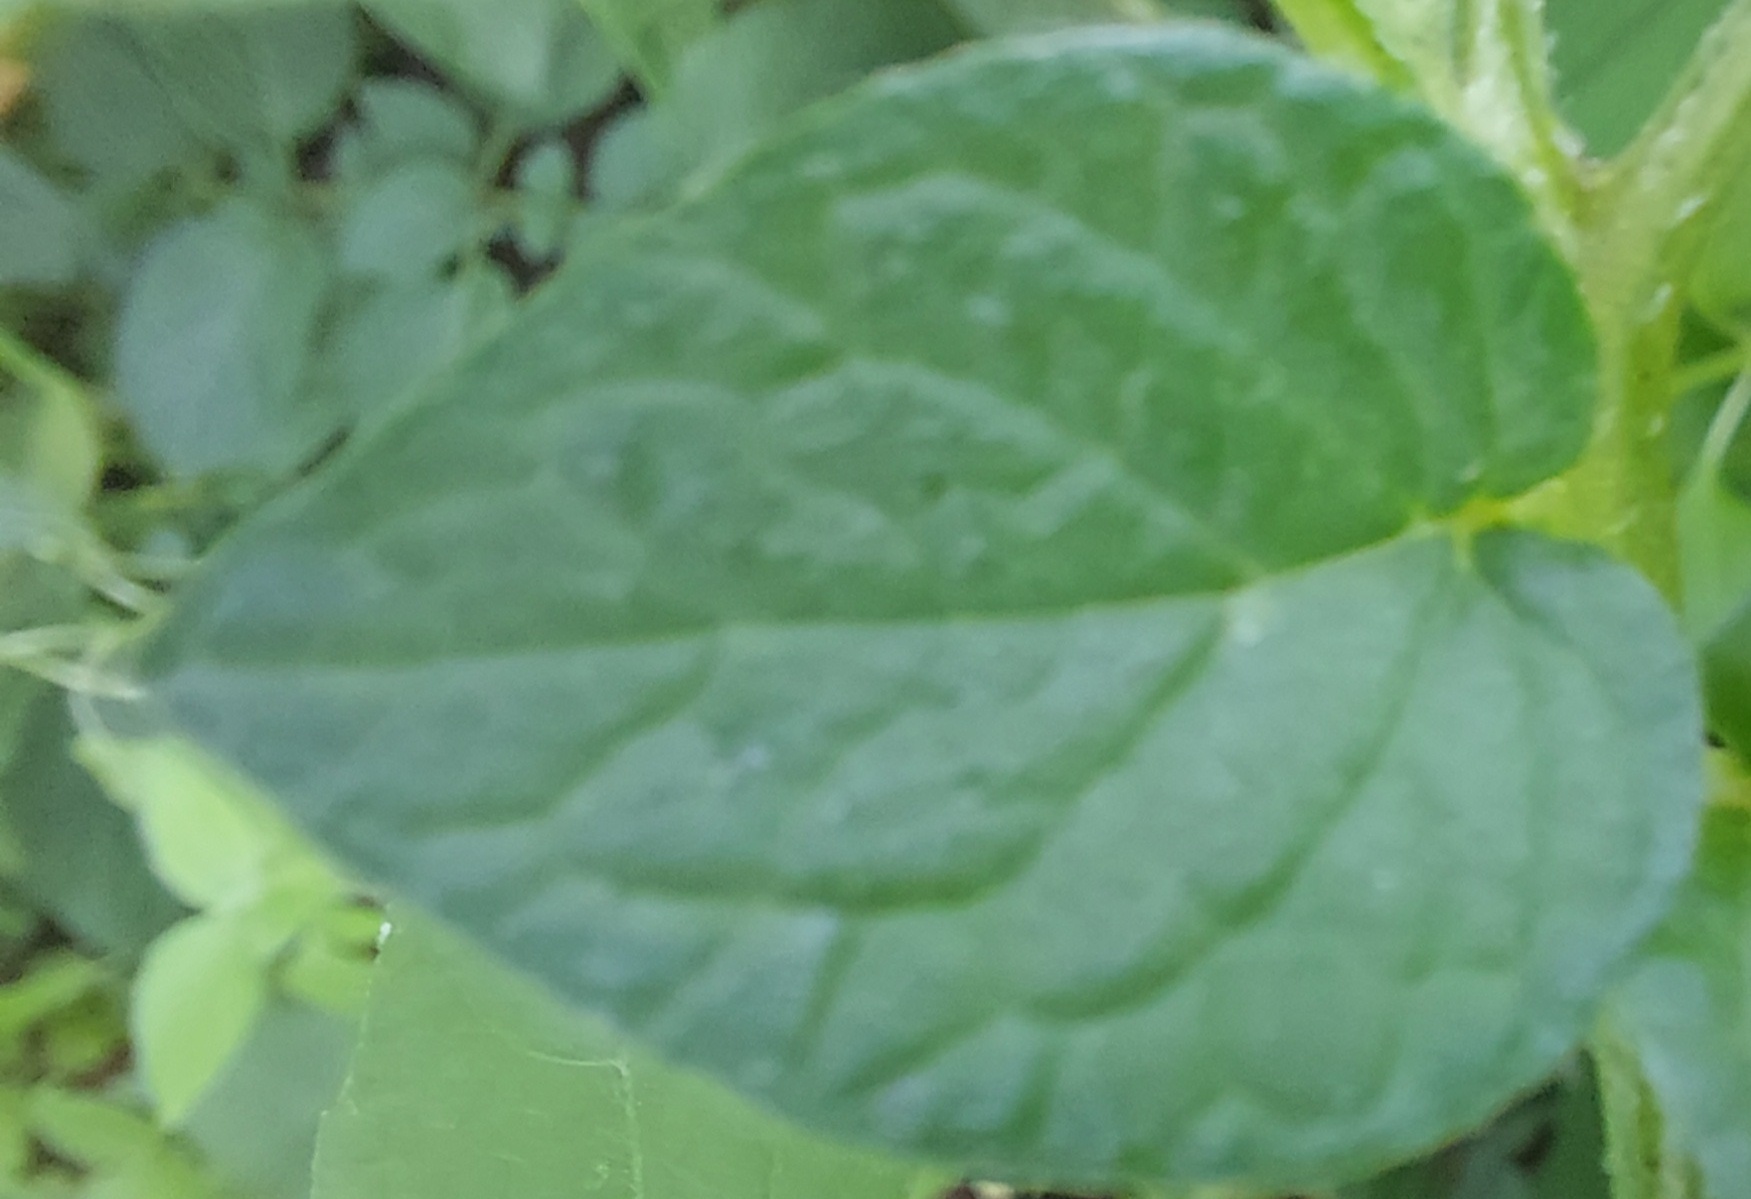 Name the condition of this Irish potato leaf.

healthy
